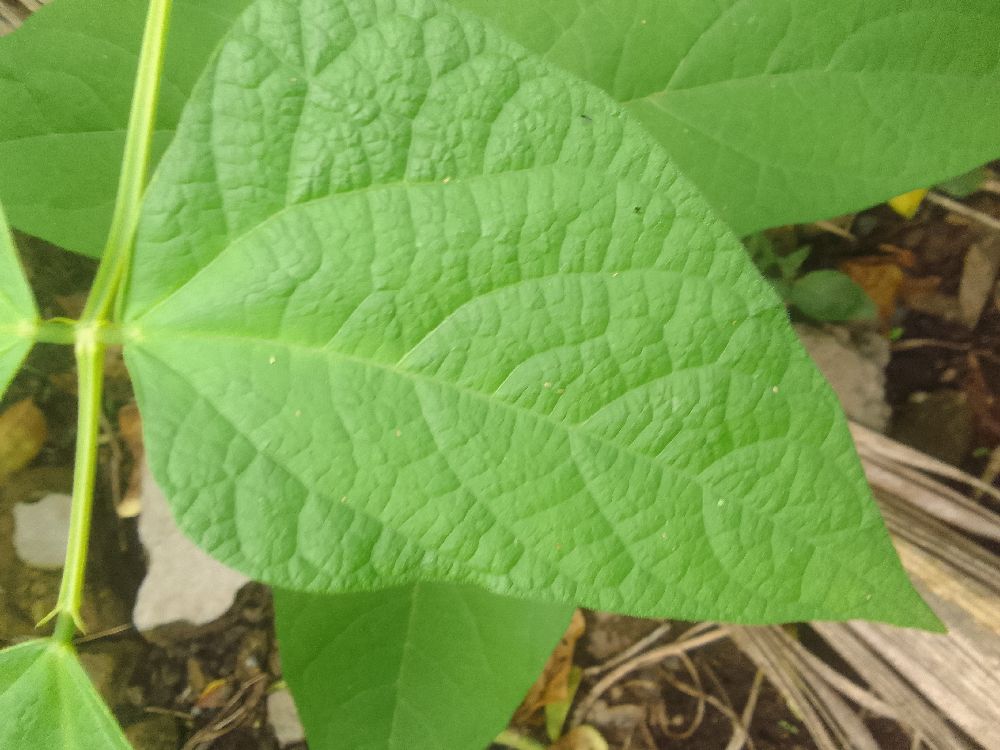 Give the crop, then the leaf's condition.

common bean, healthy
